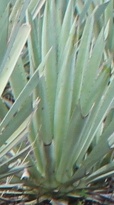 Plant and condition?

agave, healthy
